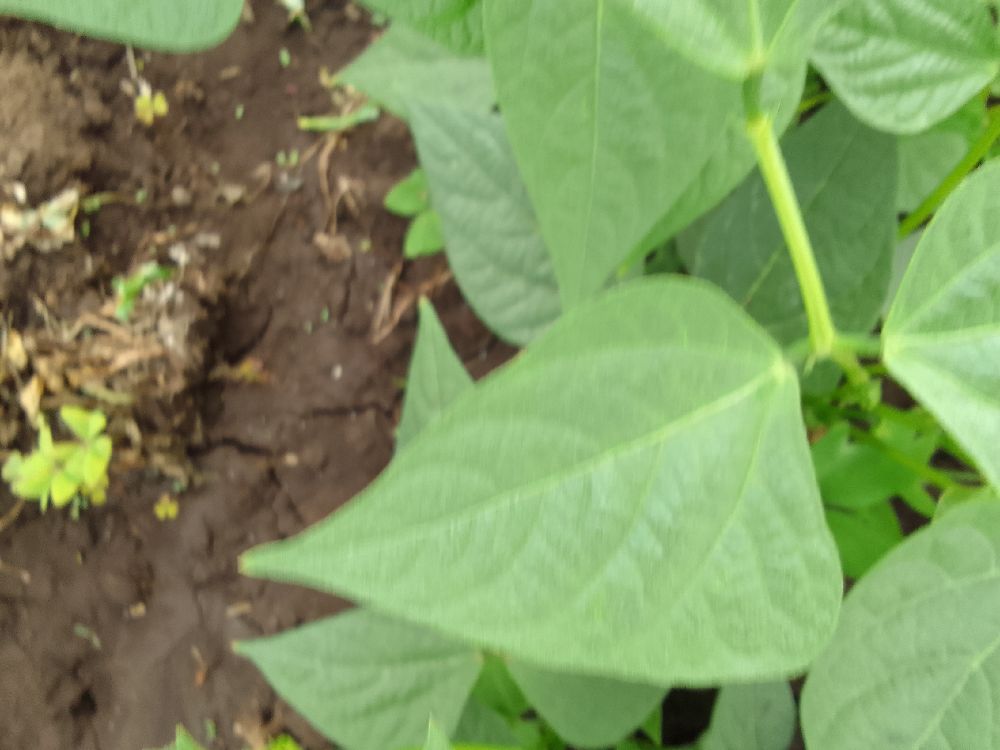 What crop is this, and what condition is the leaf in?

common bean, healthy
